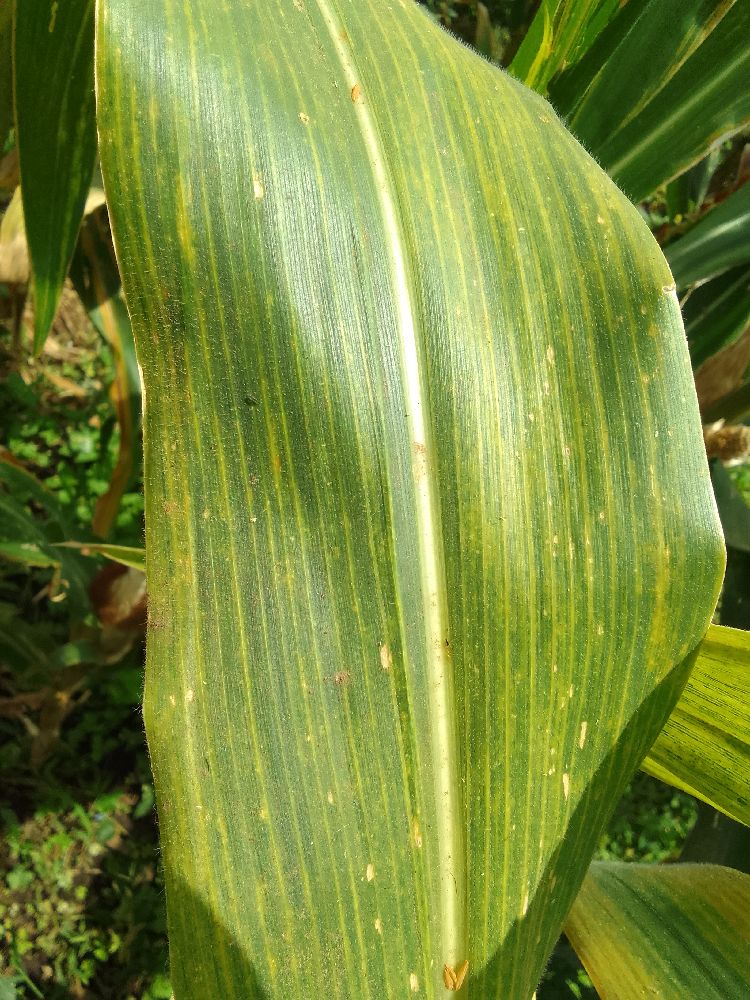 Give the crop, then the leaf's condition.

maize, maize lethal necrosis
